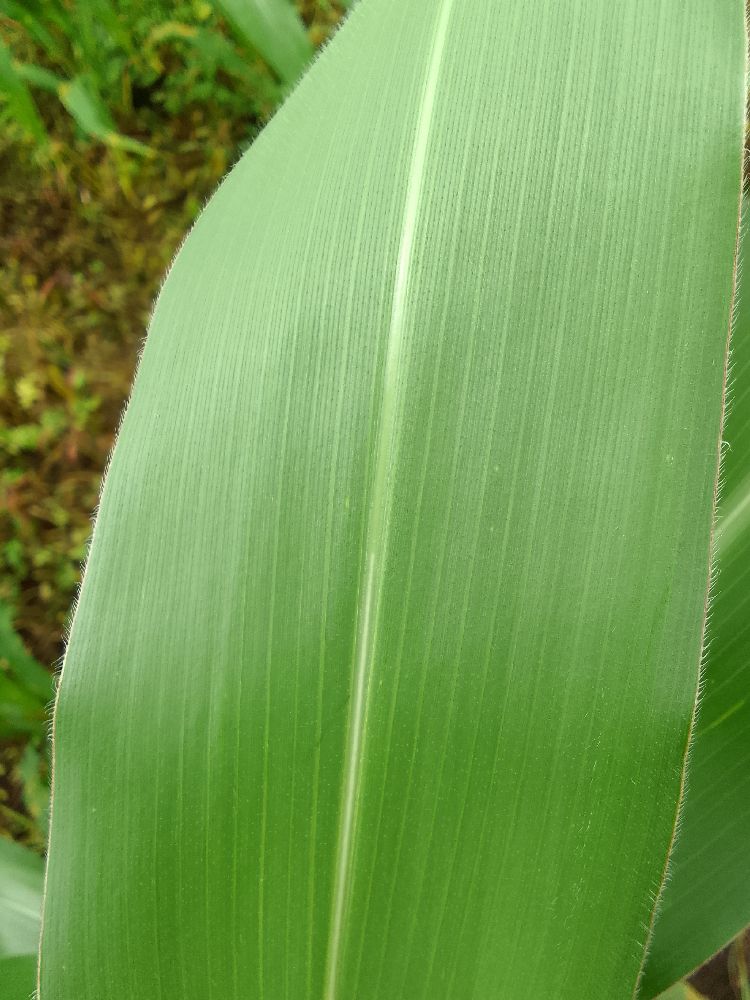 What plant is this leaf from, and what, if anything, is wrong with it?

maize, healthy
